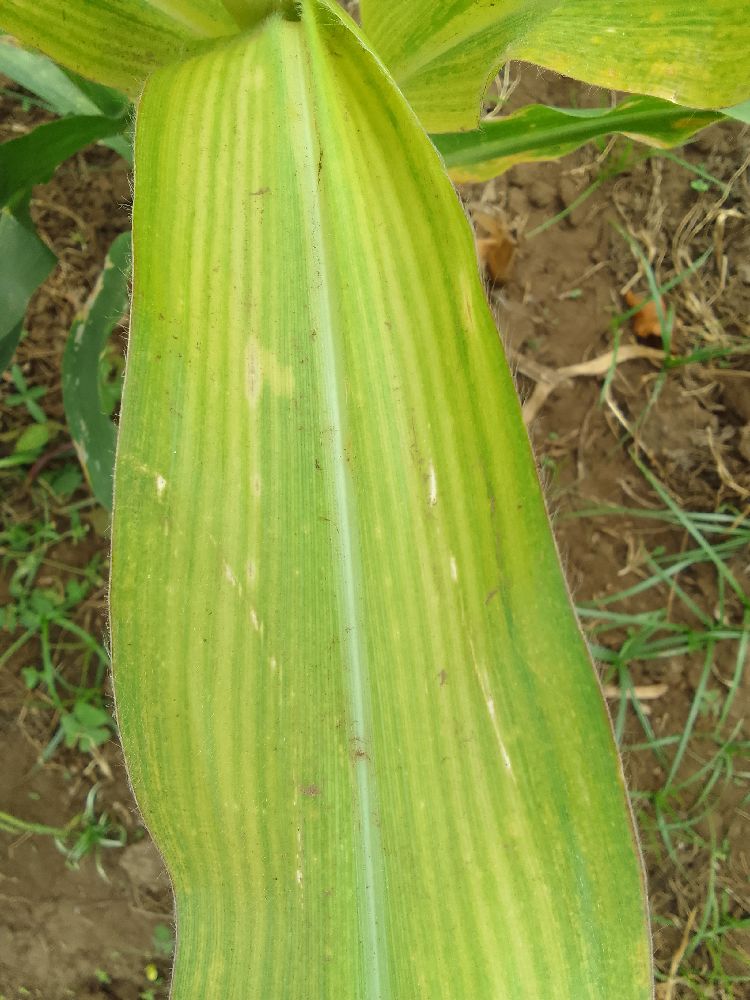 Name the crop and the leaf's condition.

maize, maize lethal necrosis
